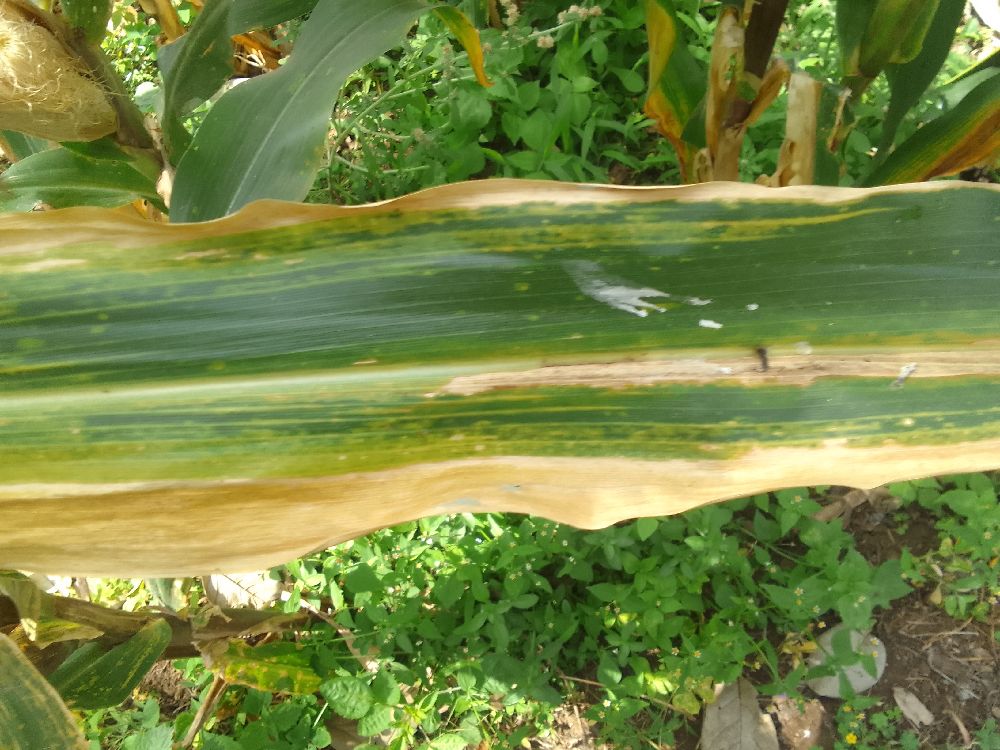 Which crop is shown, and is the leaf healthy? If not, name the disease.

maize, maize lethal necrosis
